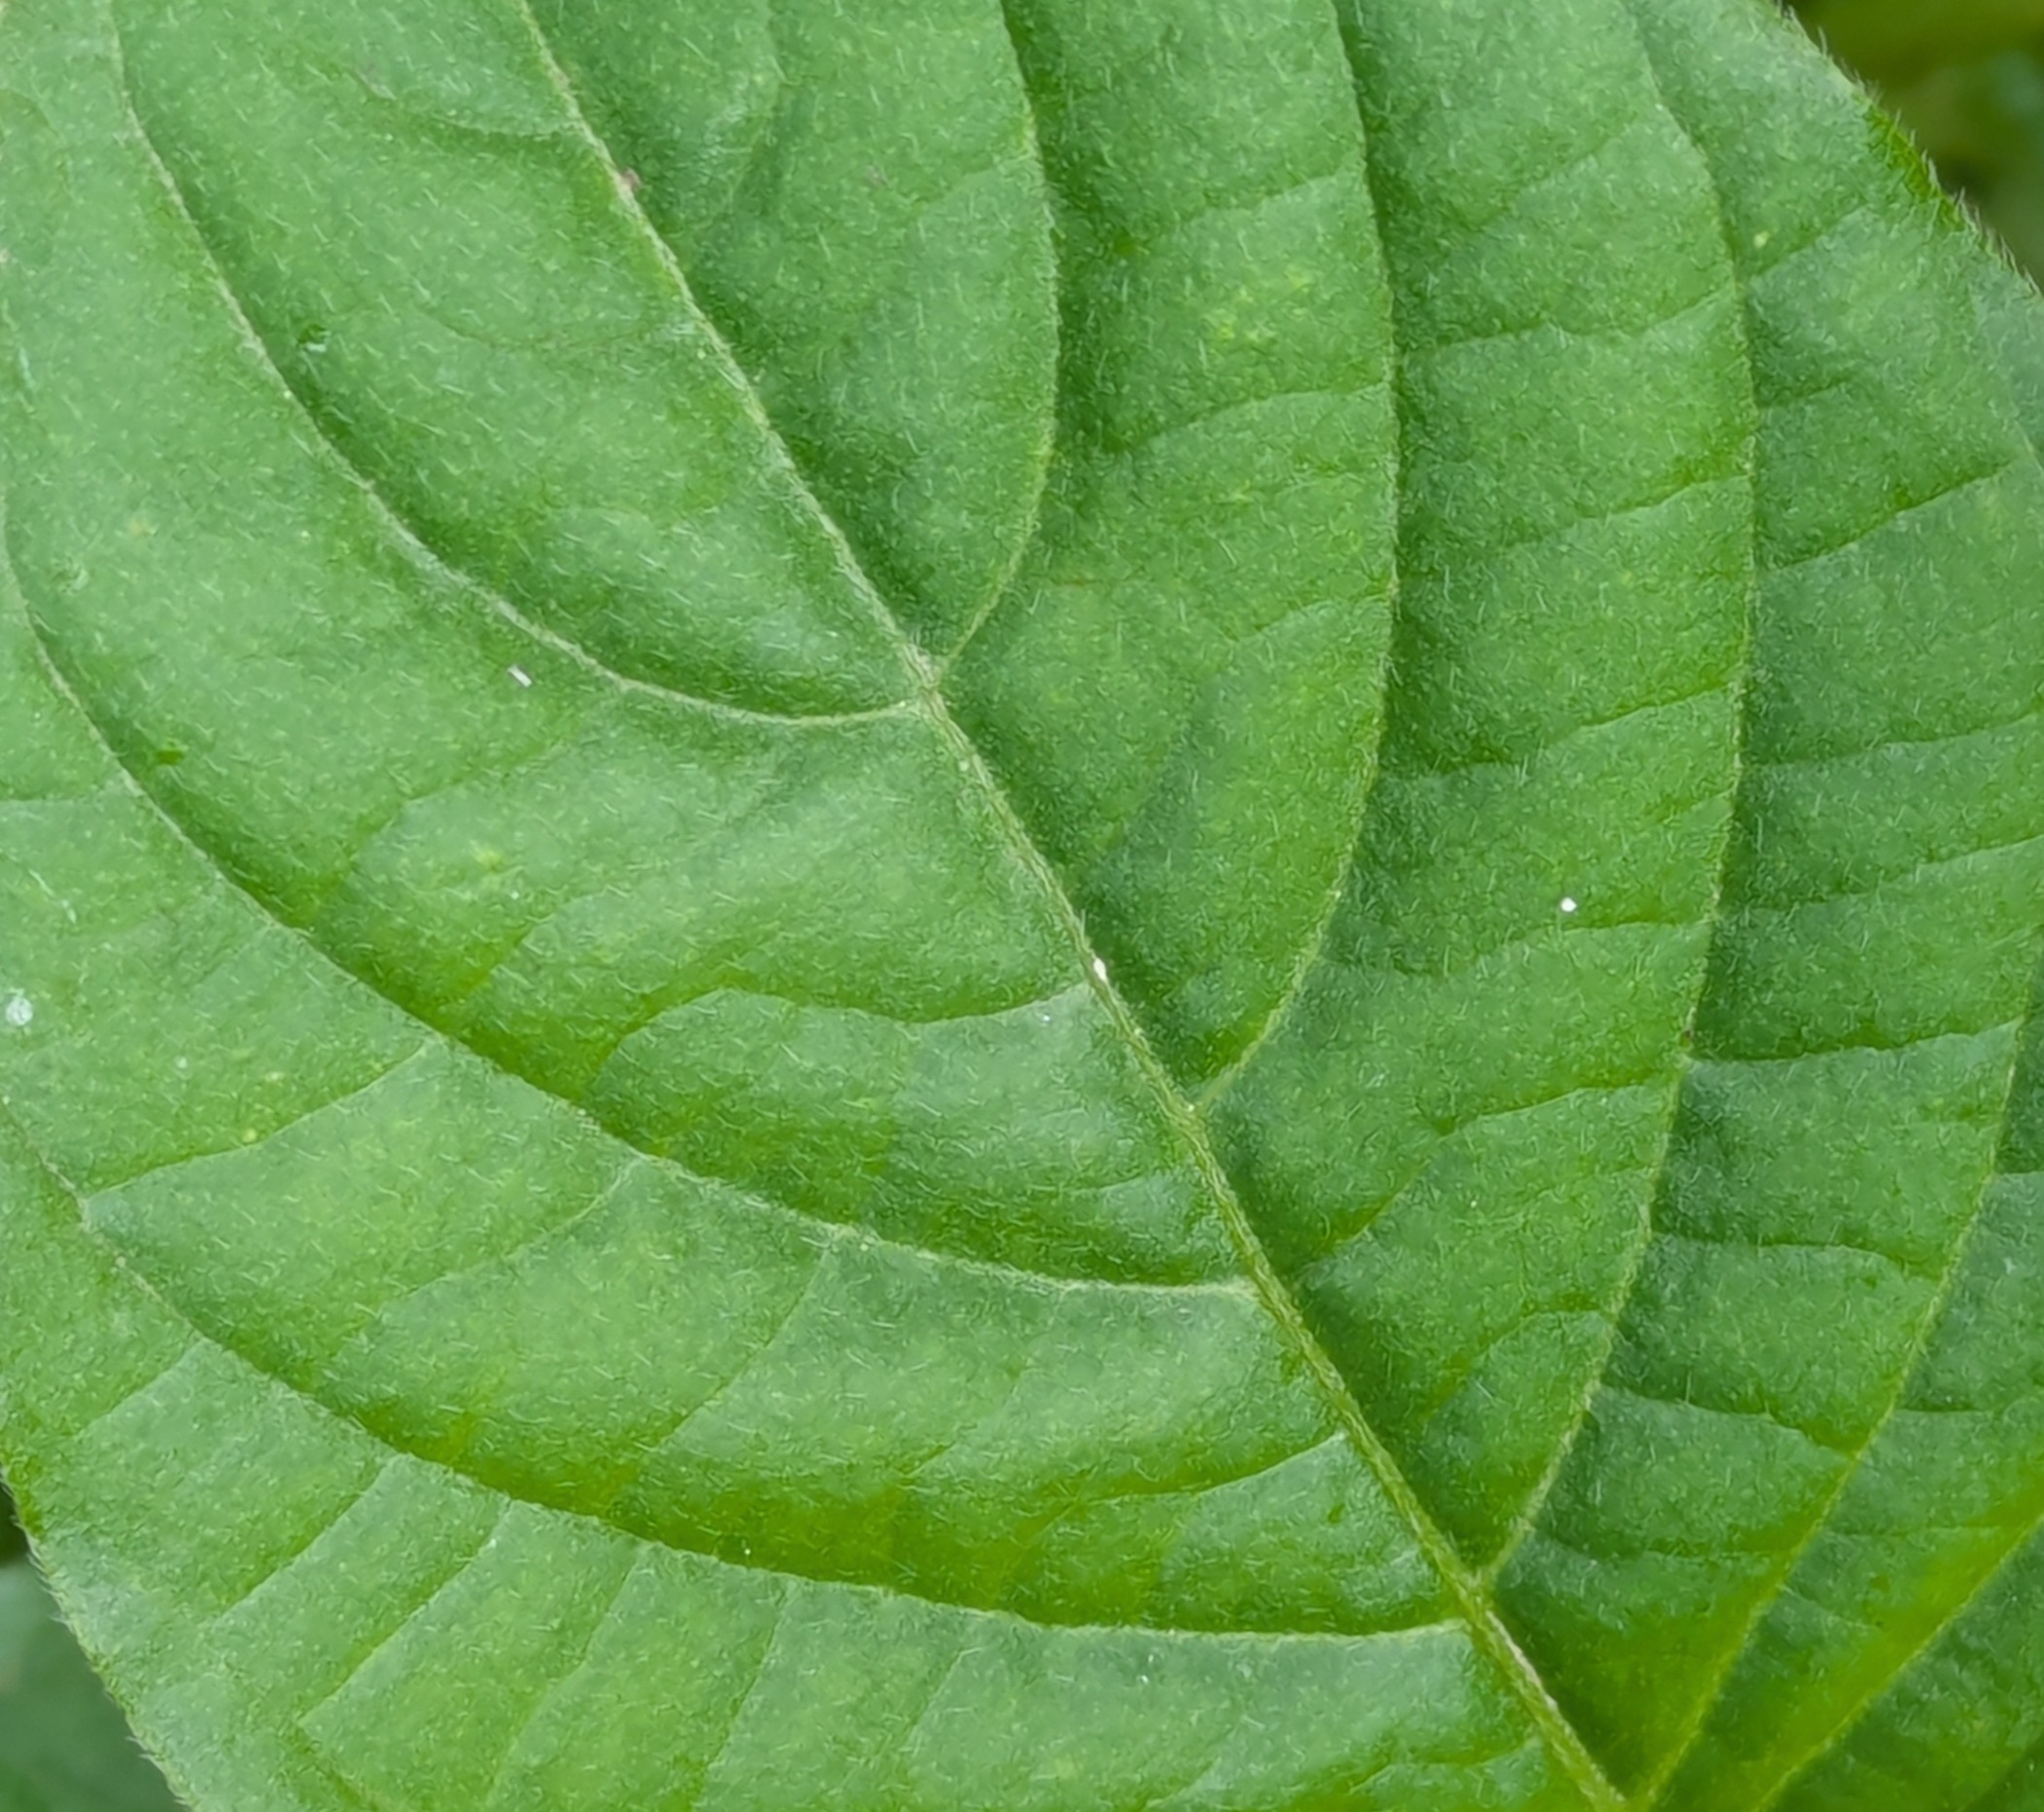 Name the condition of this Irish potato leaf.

healthy
